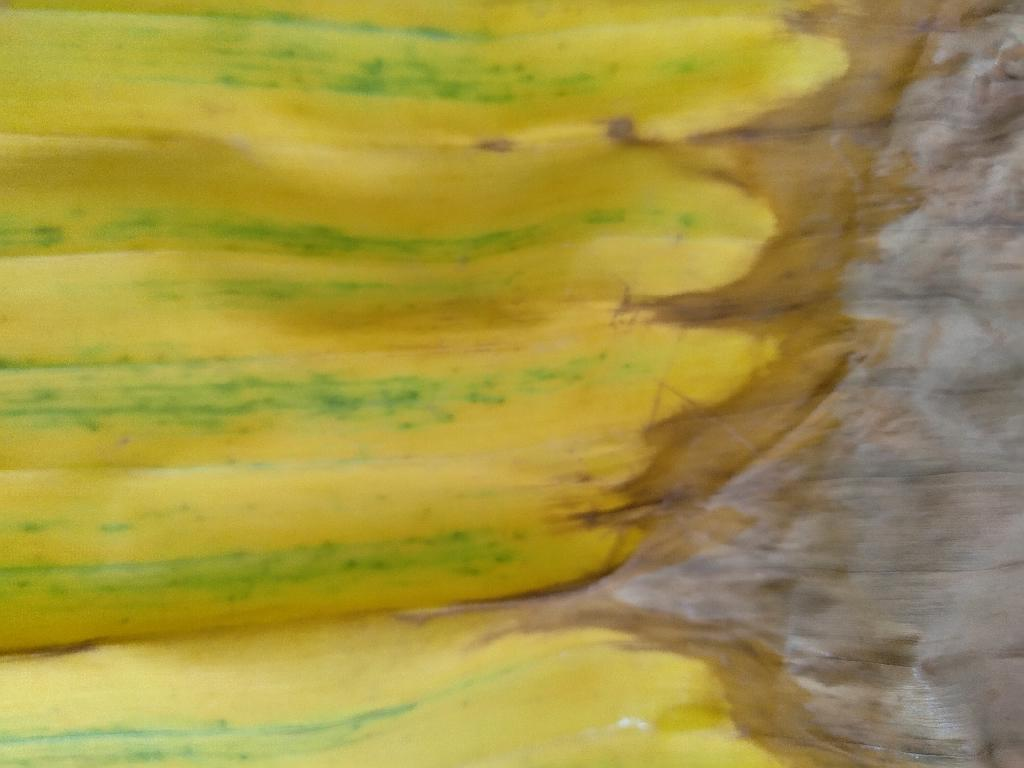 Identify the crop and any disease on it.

banana, fusarium wilt race 1
